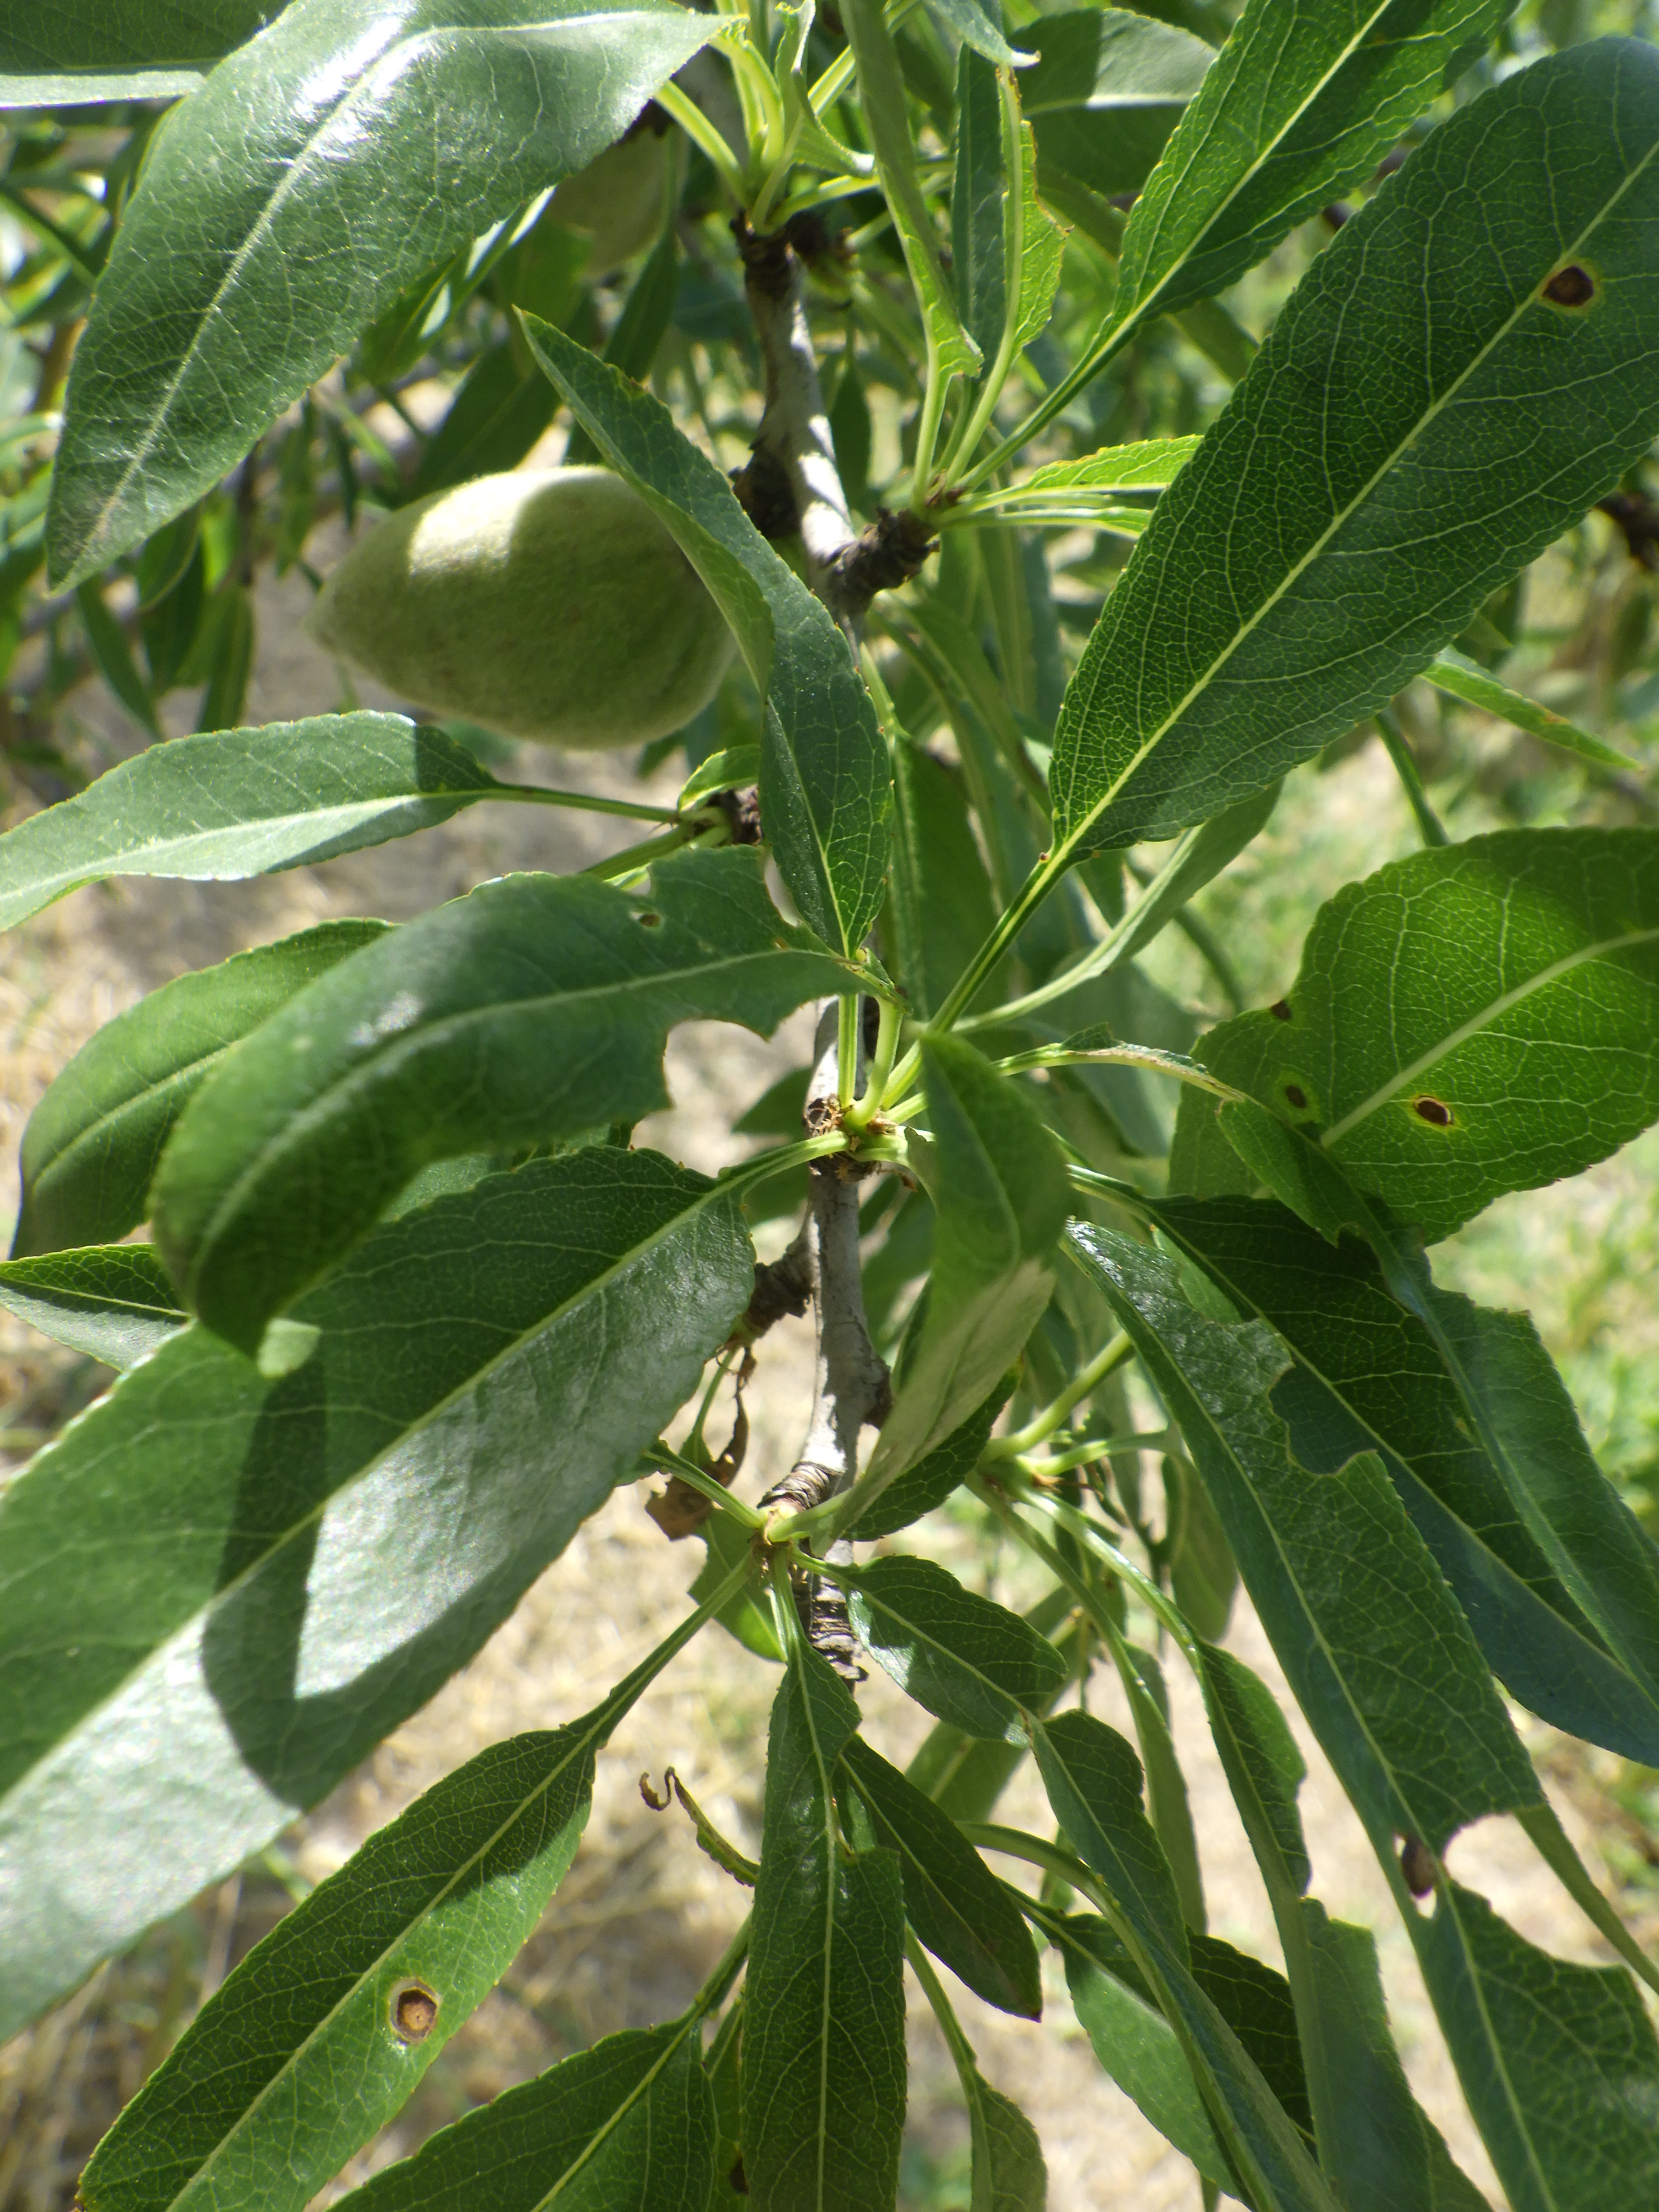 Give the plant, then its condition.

almond, phytophagous, shot hole disease
